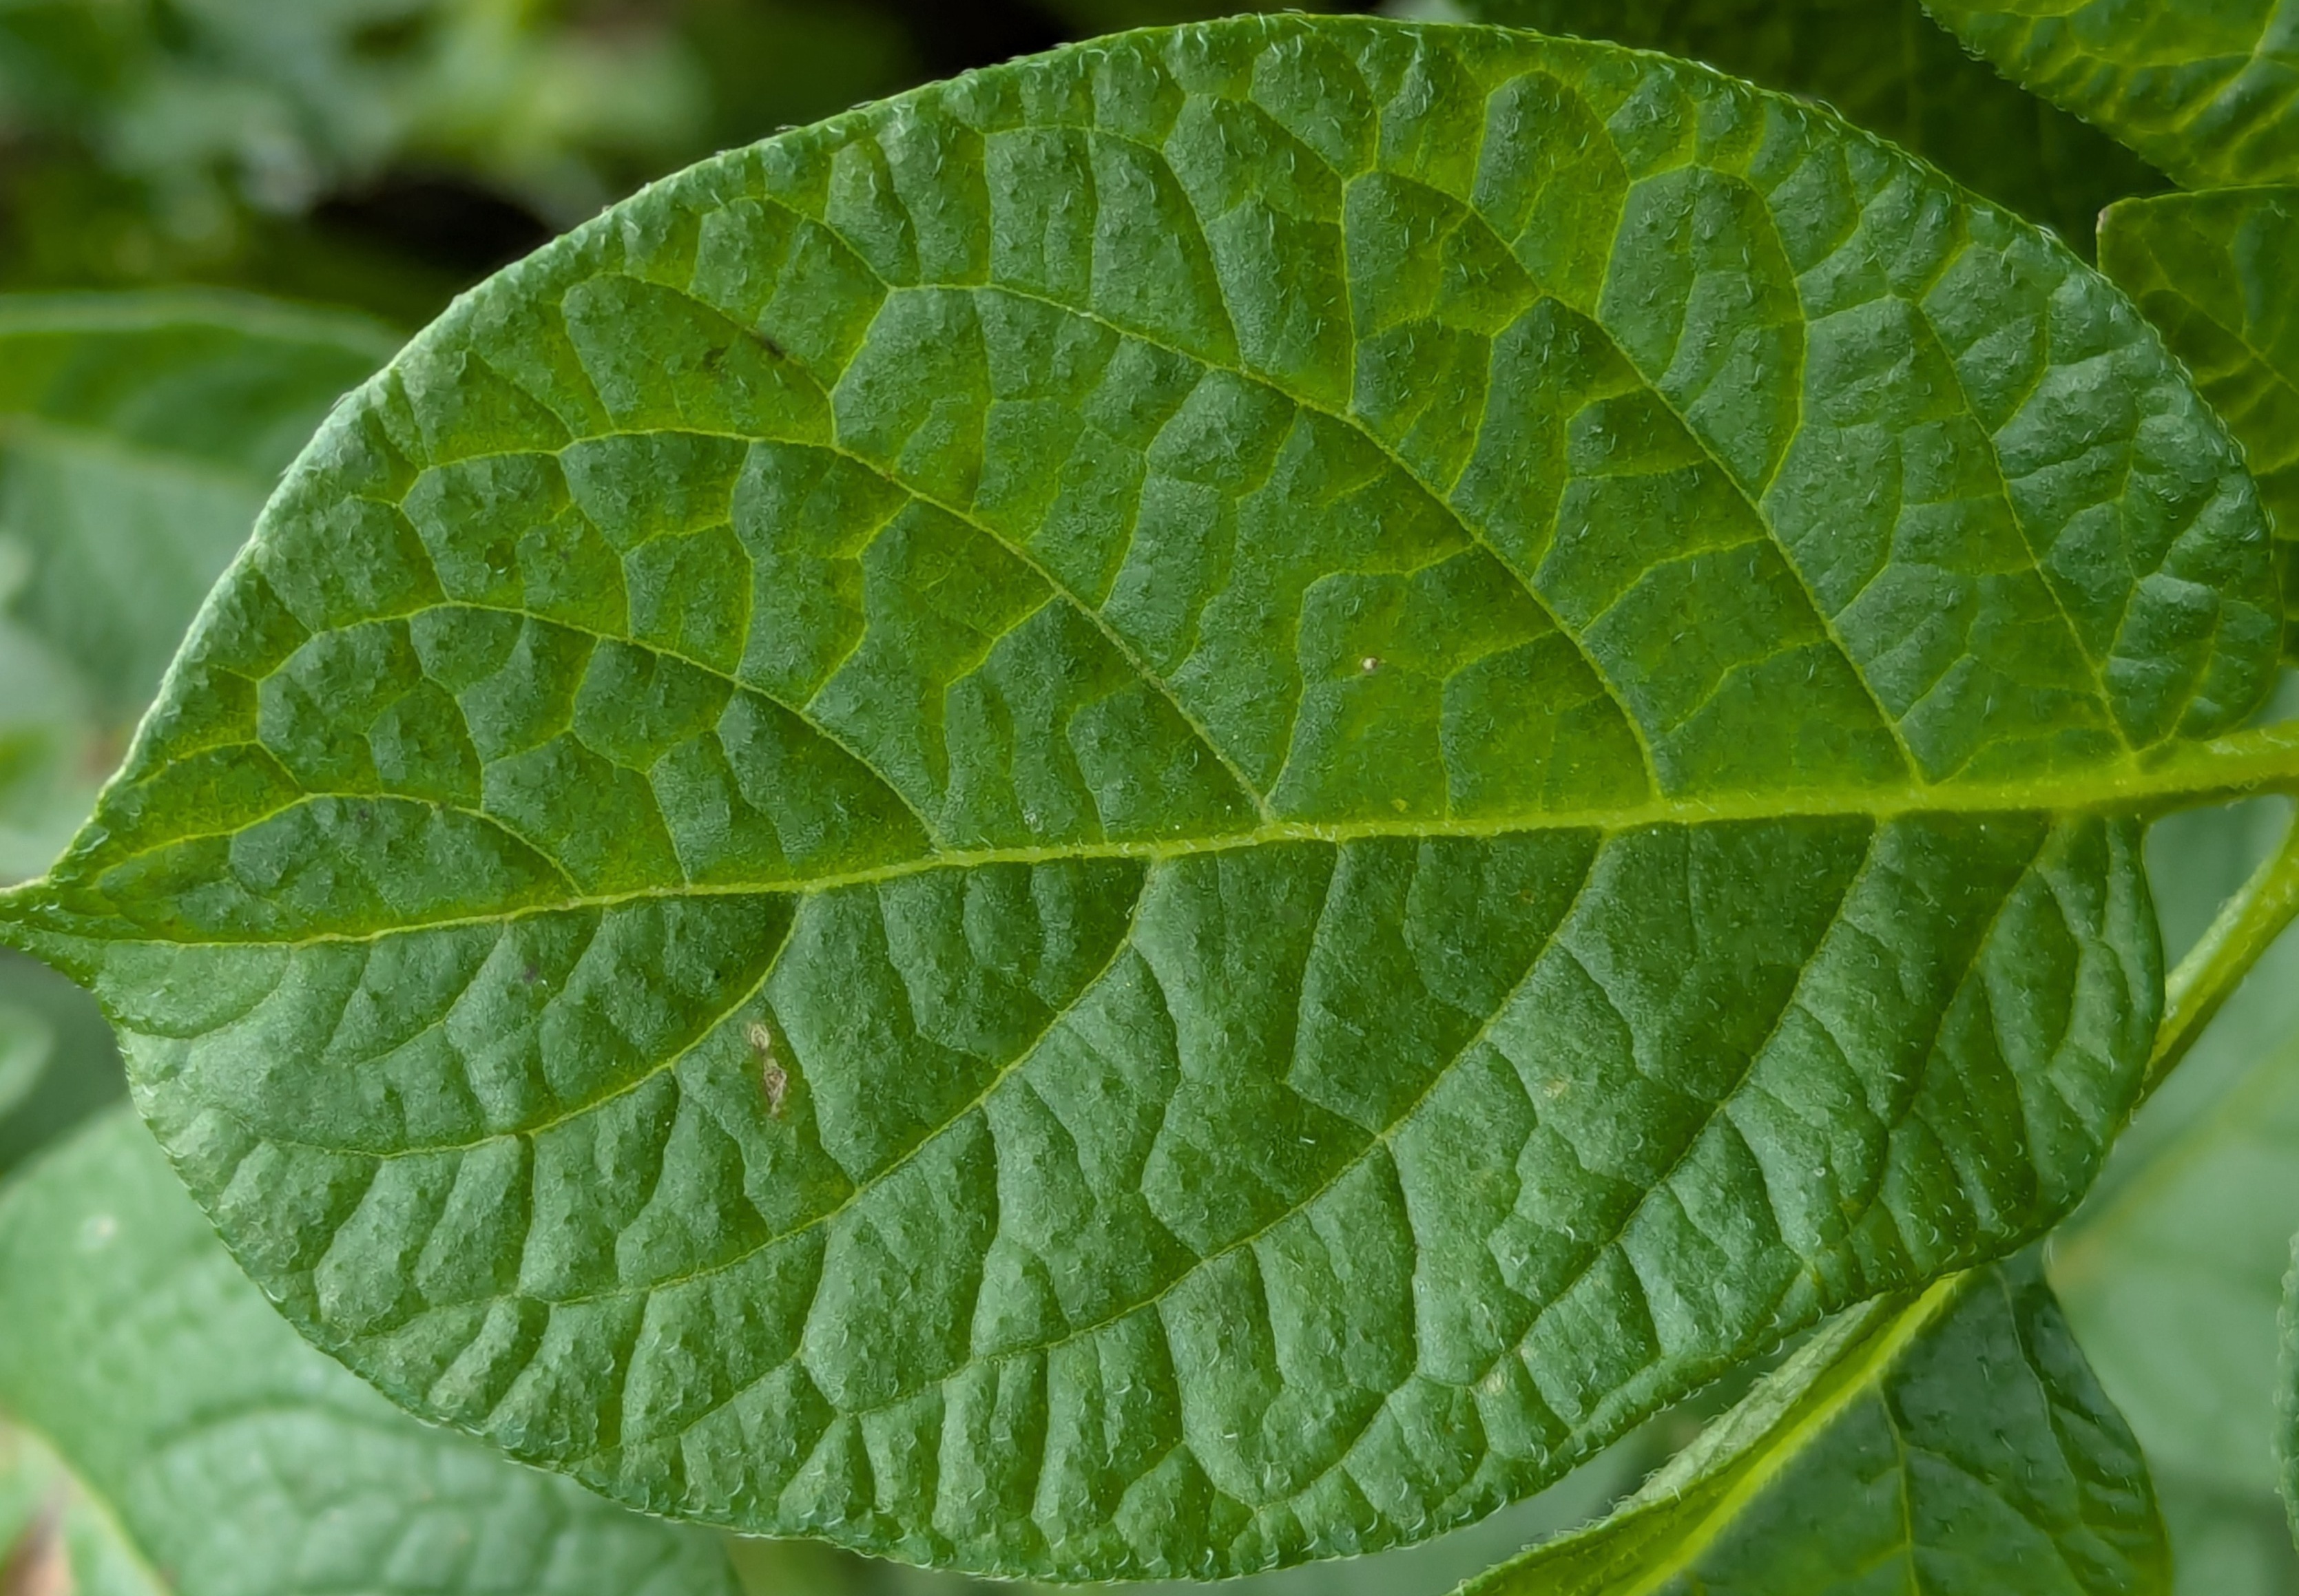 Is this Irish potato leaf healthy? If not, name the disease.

healthy
